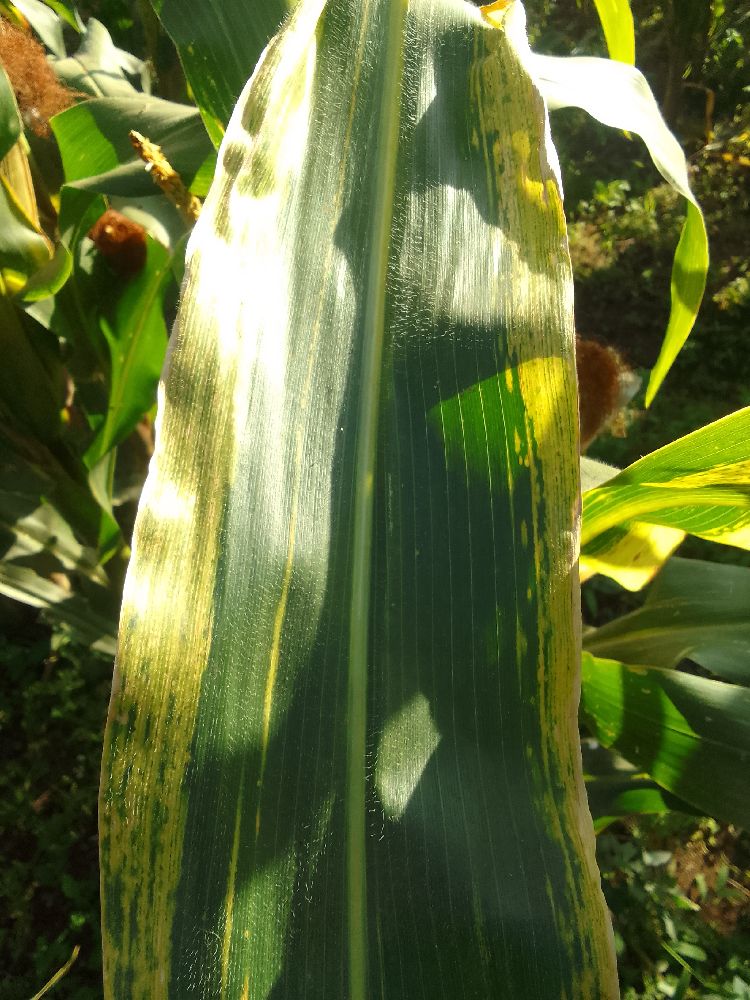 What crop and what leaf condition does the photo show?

maize, maize lethal necrosis
